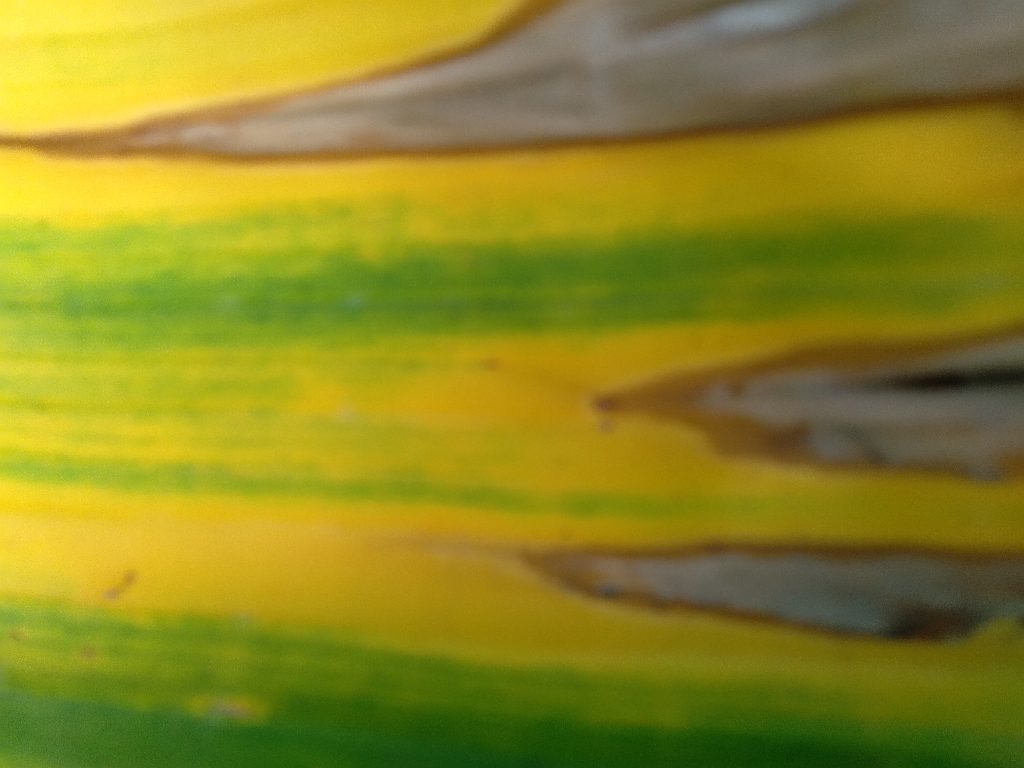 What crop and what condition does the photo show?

banana, fusarium wilt race 1
